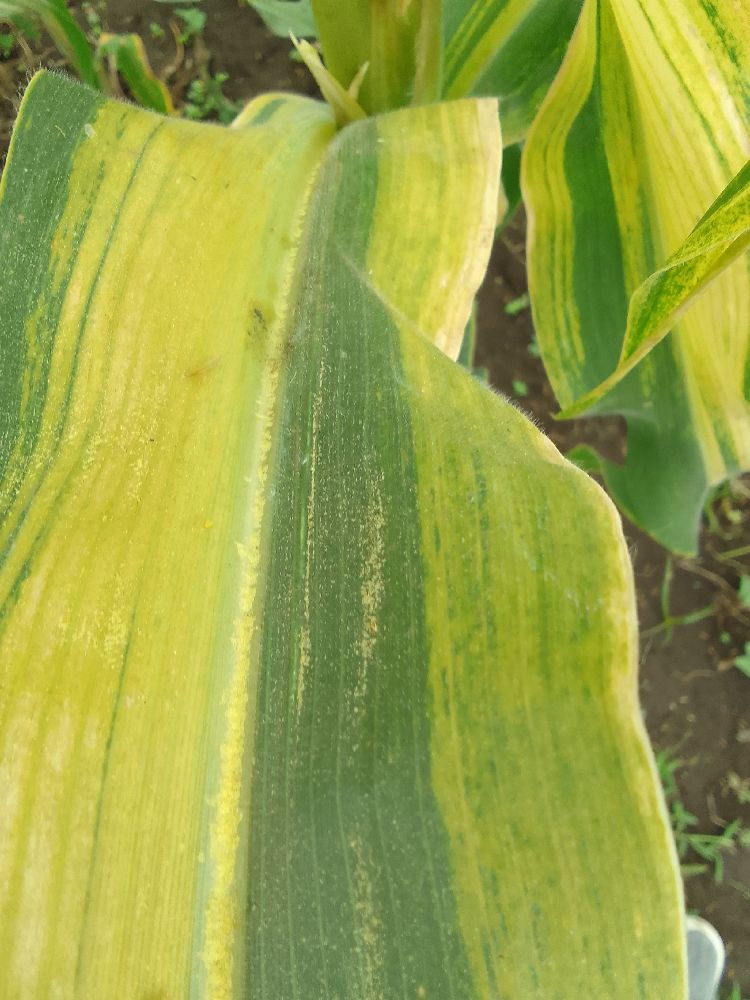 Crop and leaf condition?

maize, maize lethal necrosis
